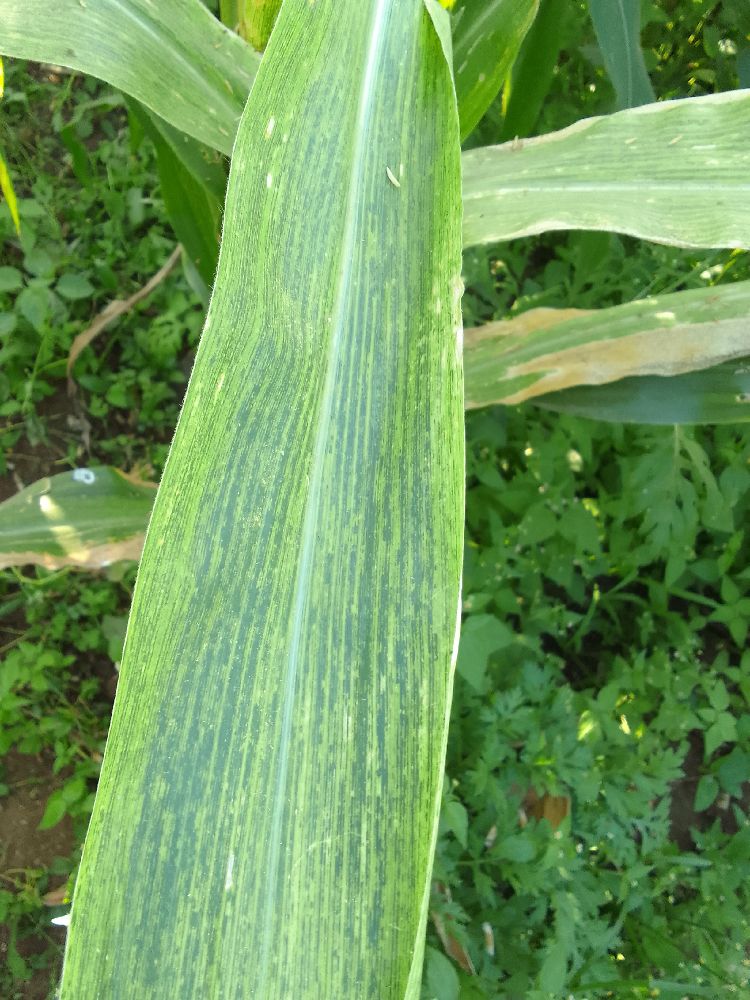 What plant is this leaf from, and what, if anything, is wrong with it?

maize, maize lethal necrosis
